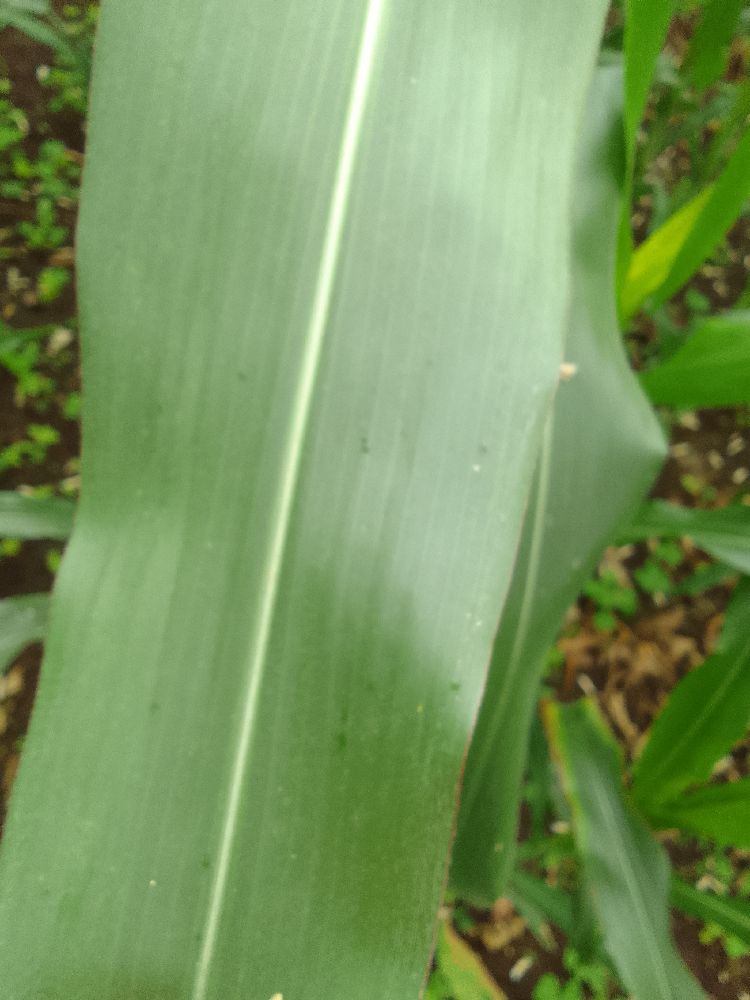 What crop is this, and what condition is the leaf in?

maize, healthy
